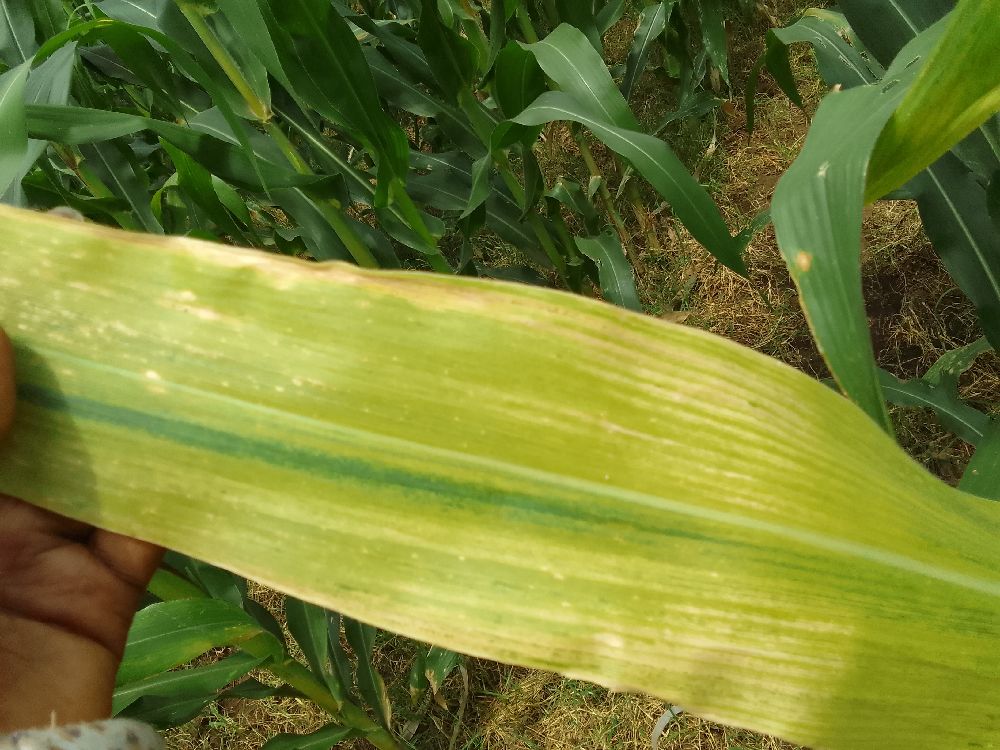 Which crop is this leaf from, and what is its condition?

maize, maize lethal necrosis
